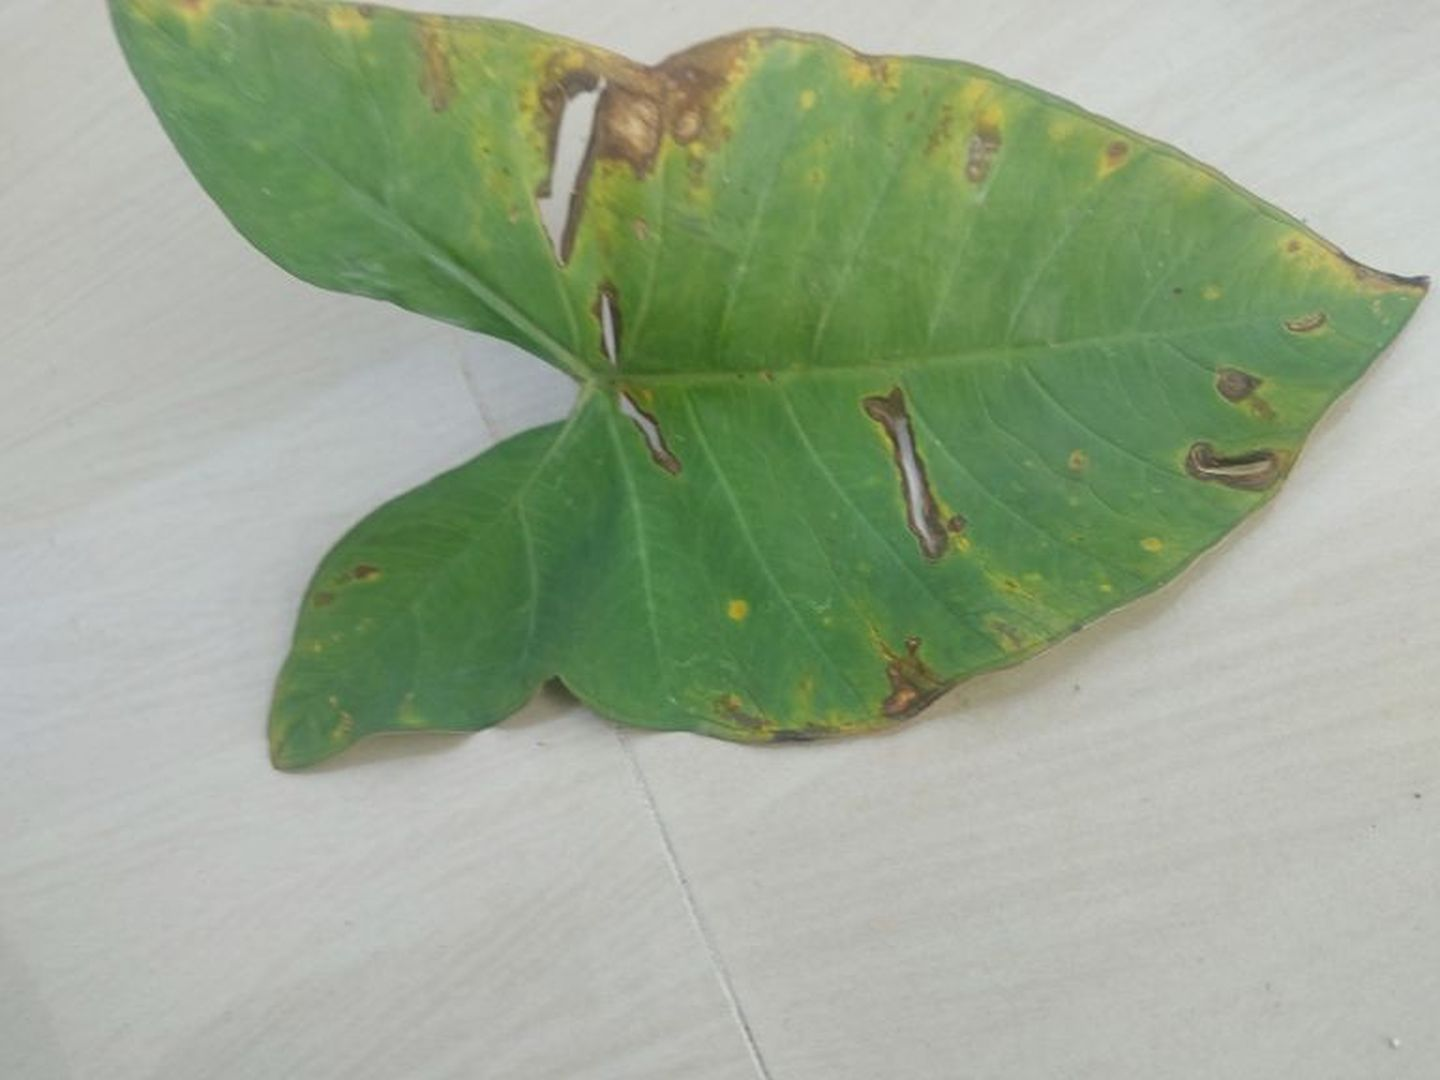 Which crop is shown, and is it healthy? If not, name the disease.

taro, leaf blight
